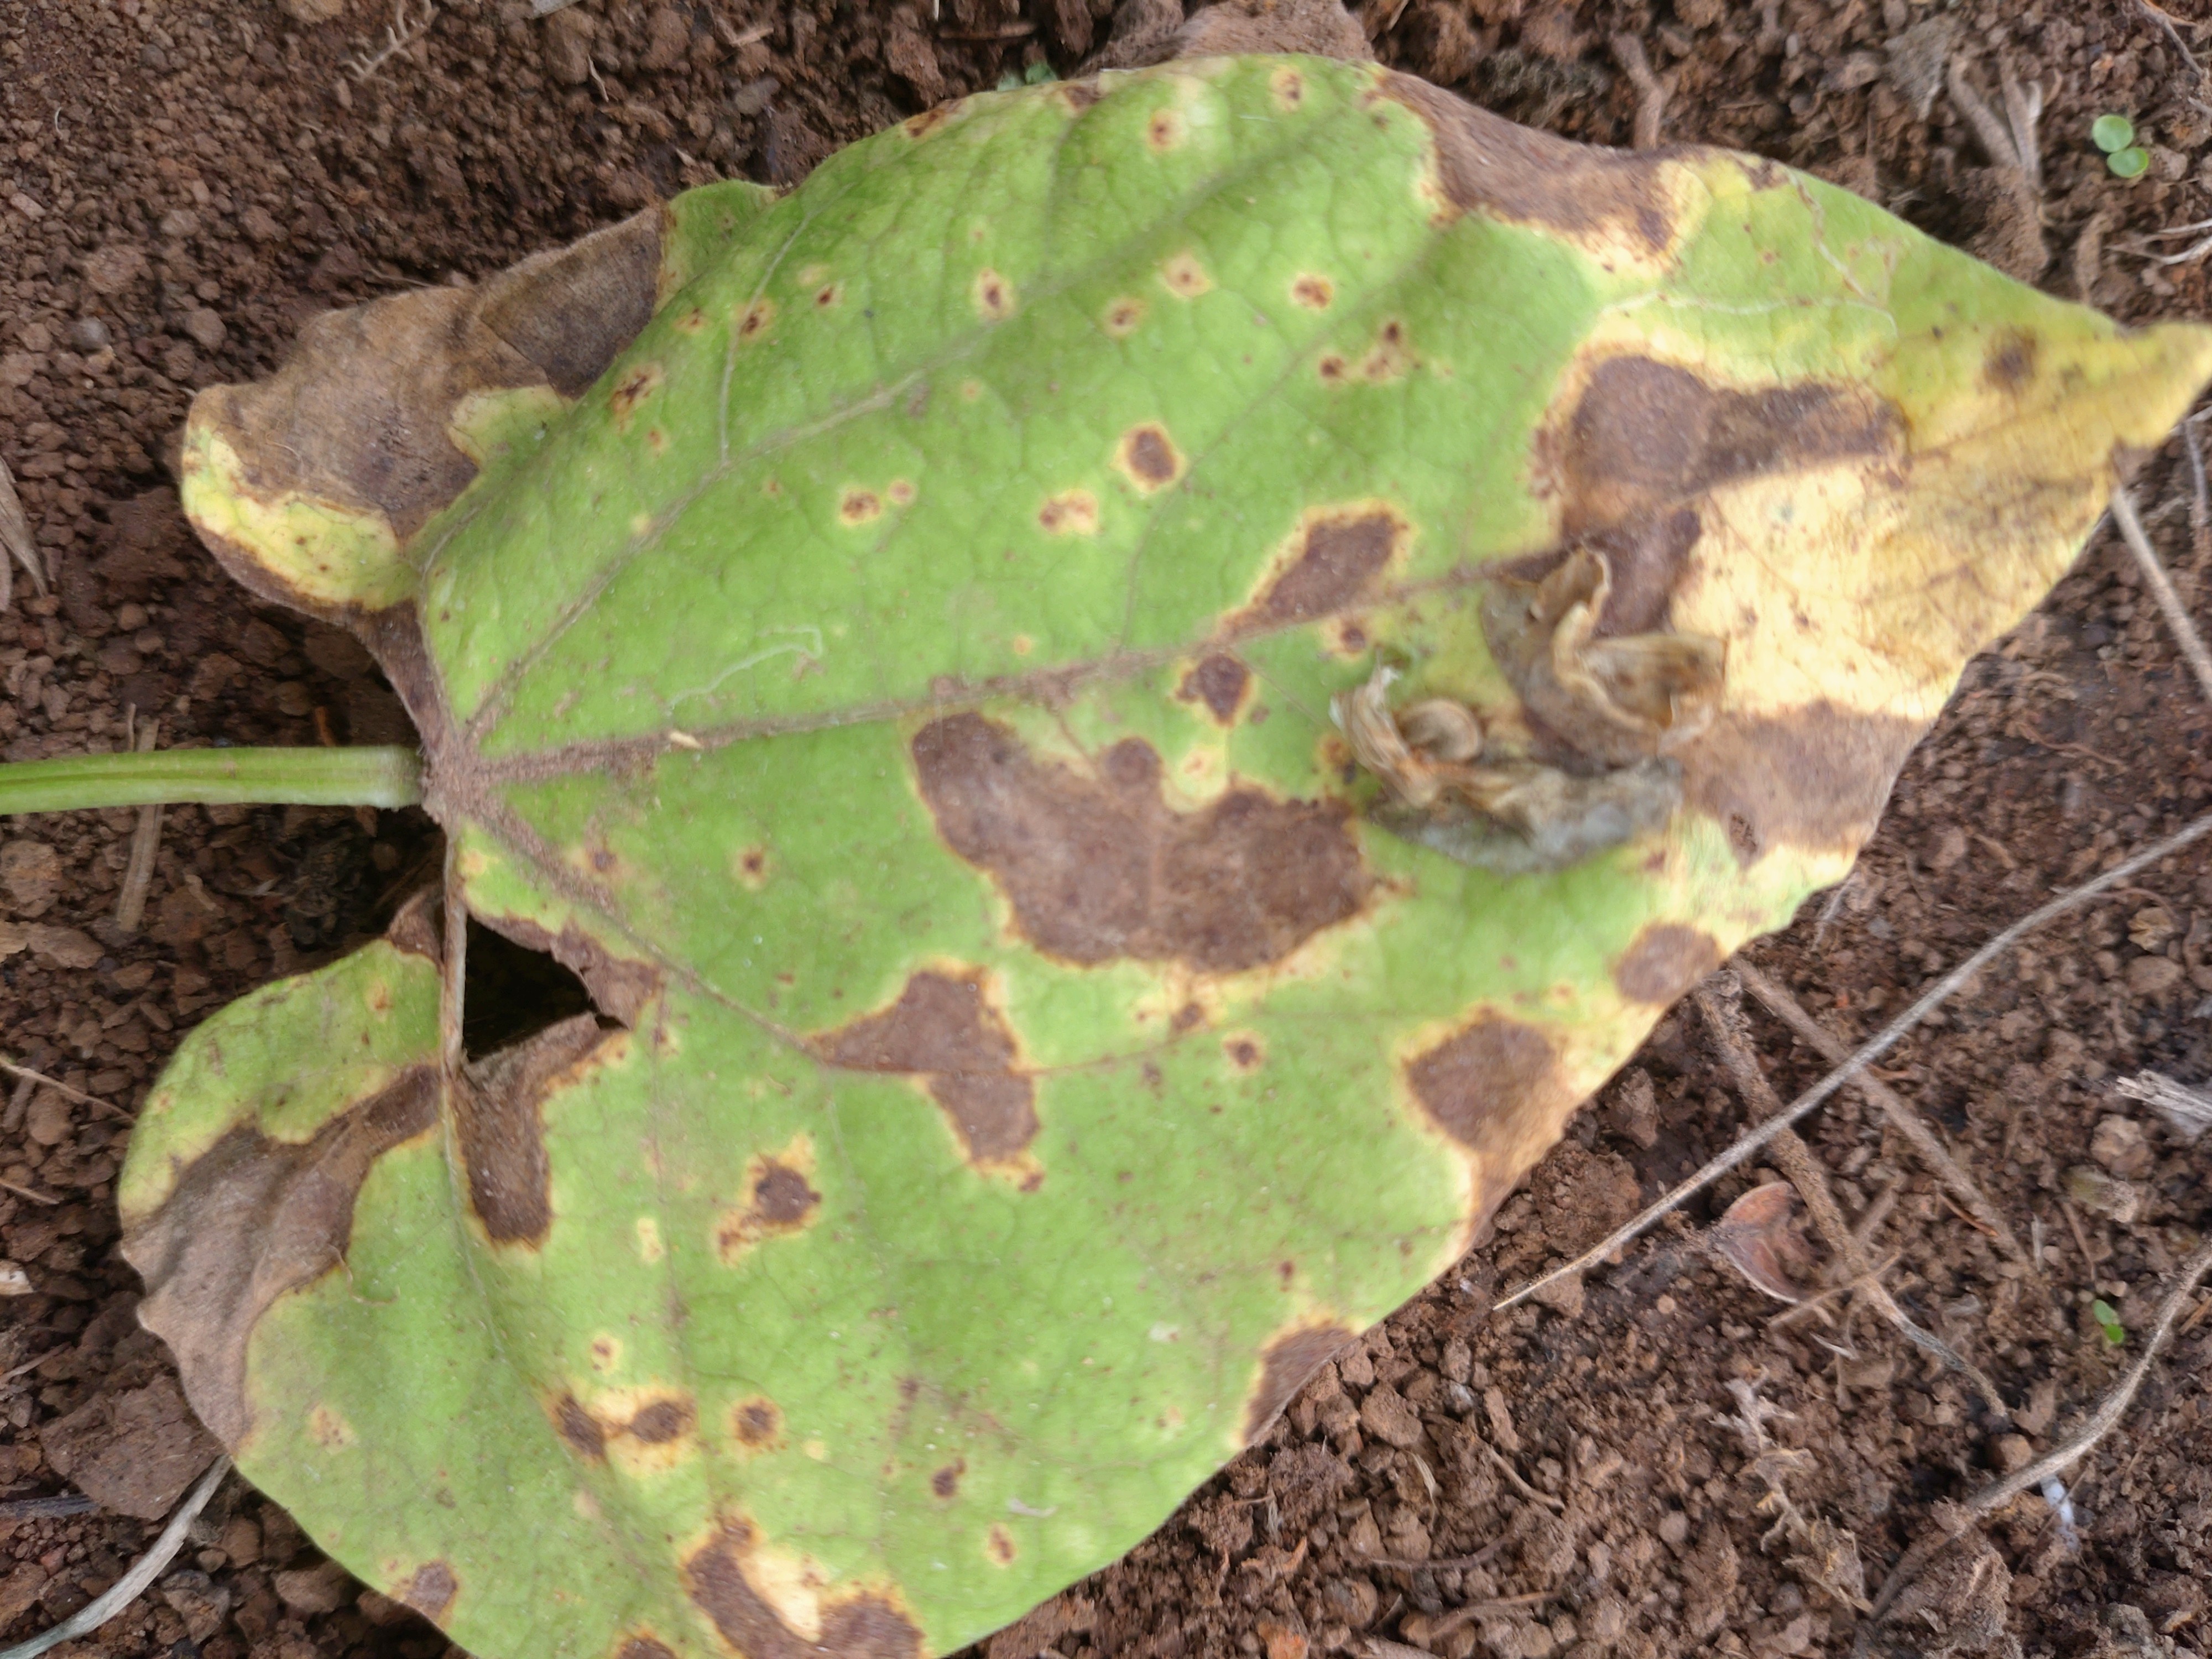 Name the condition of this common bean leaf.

rust
